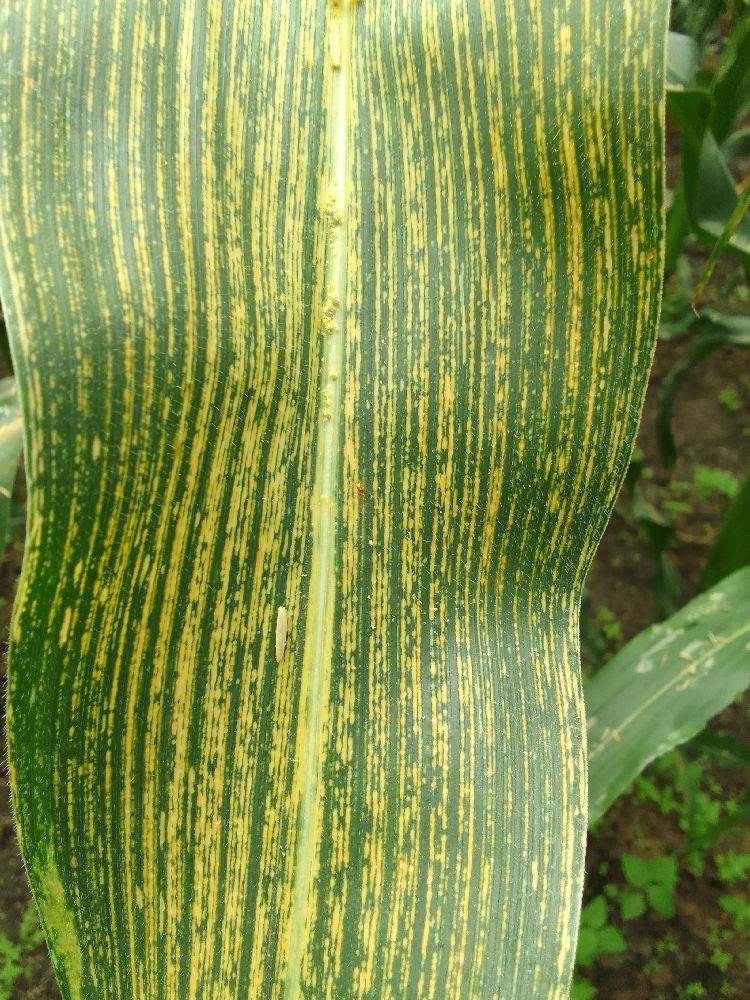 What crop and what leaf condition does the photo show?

maize, maize streak virus
